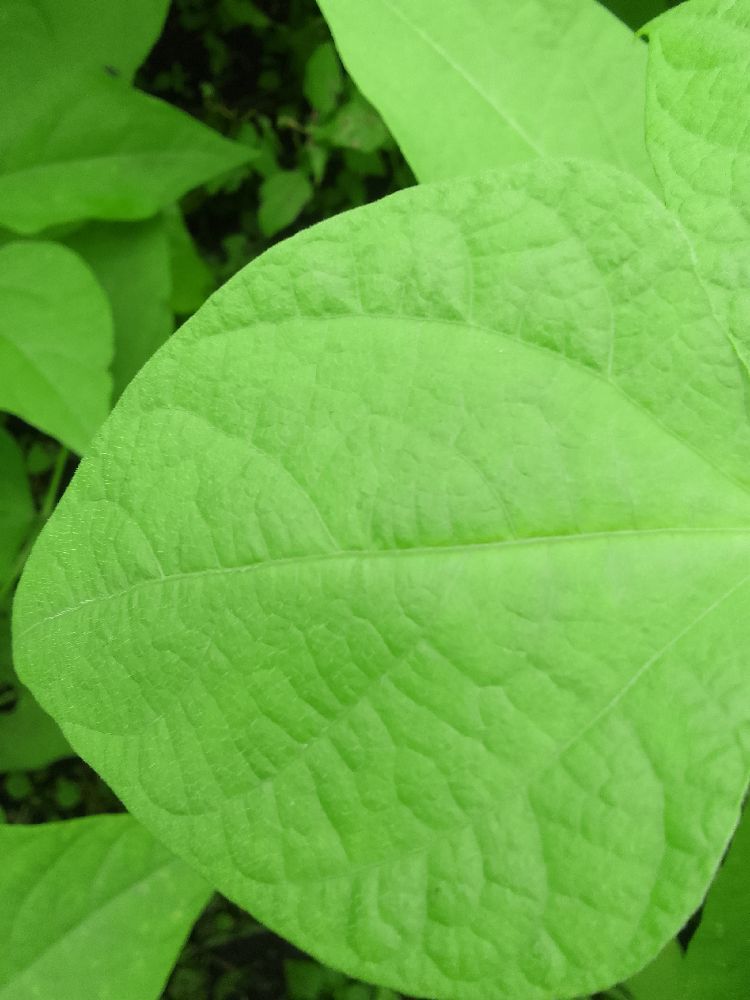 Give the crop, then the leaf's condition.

common bean, healthy
